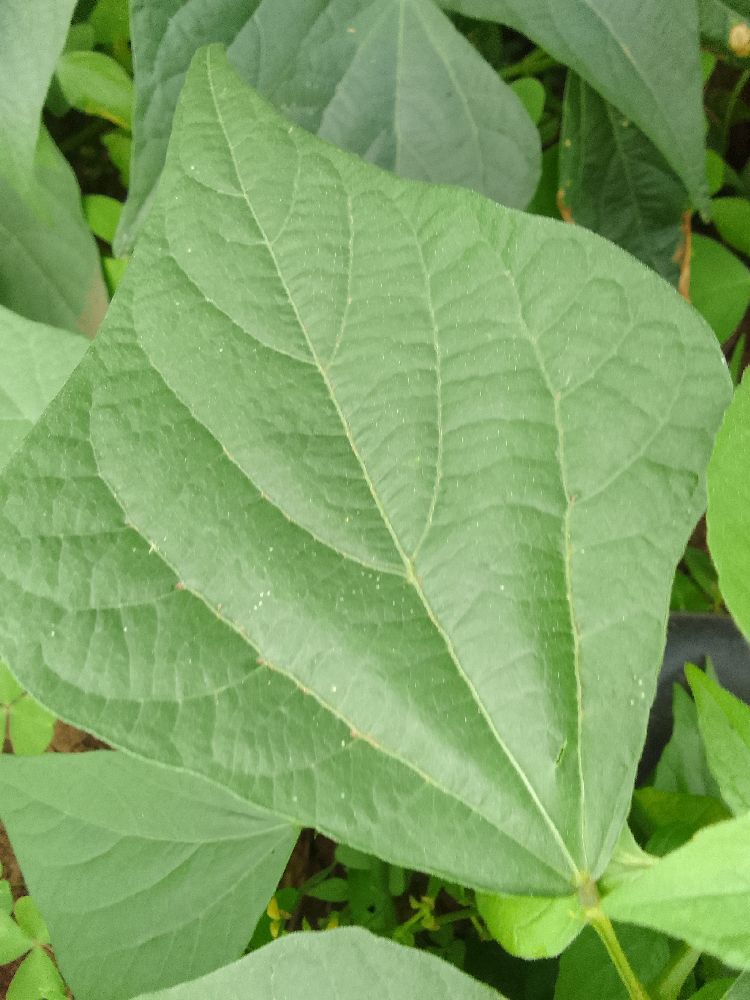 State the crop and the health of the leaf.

common bean, healthy
